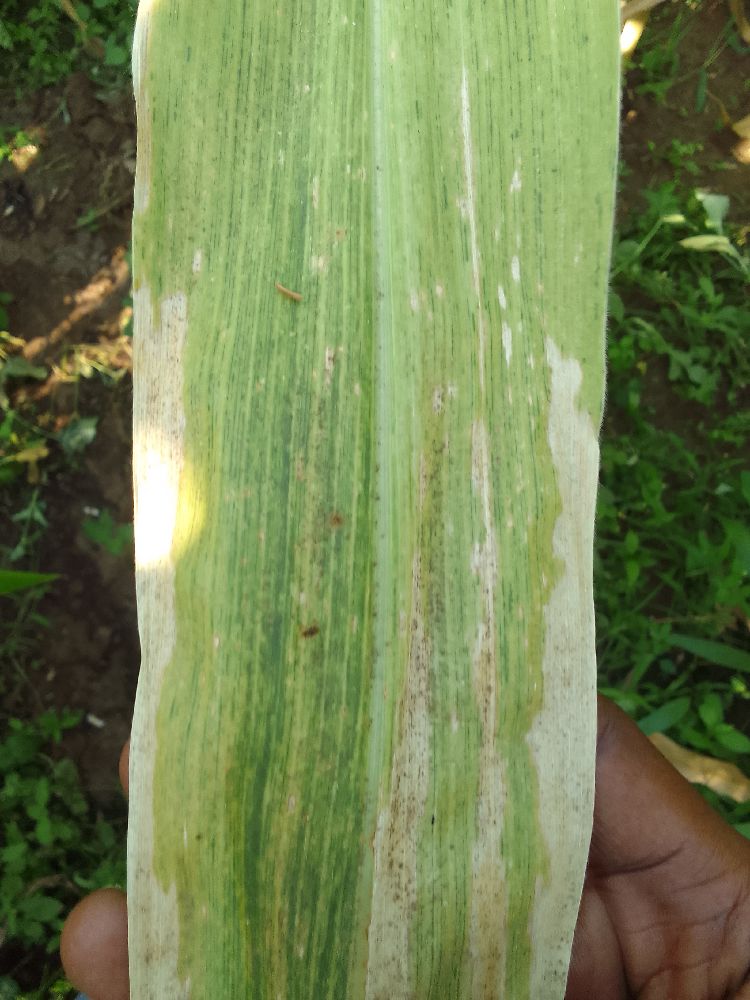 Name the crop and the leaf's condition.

maize, maize lethal necrosis
